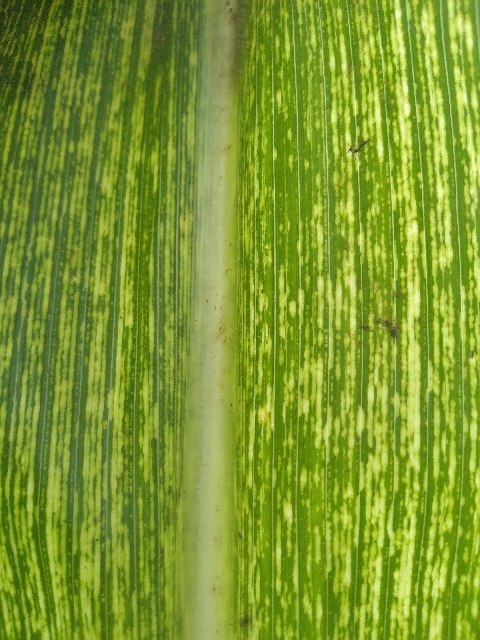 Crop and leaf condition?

maize, maize streak virus
